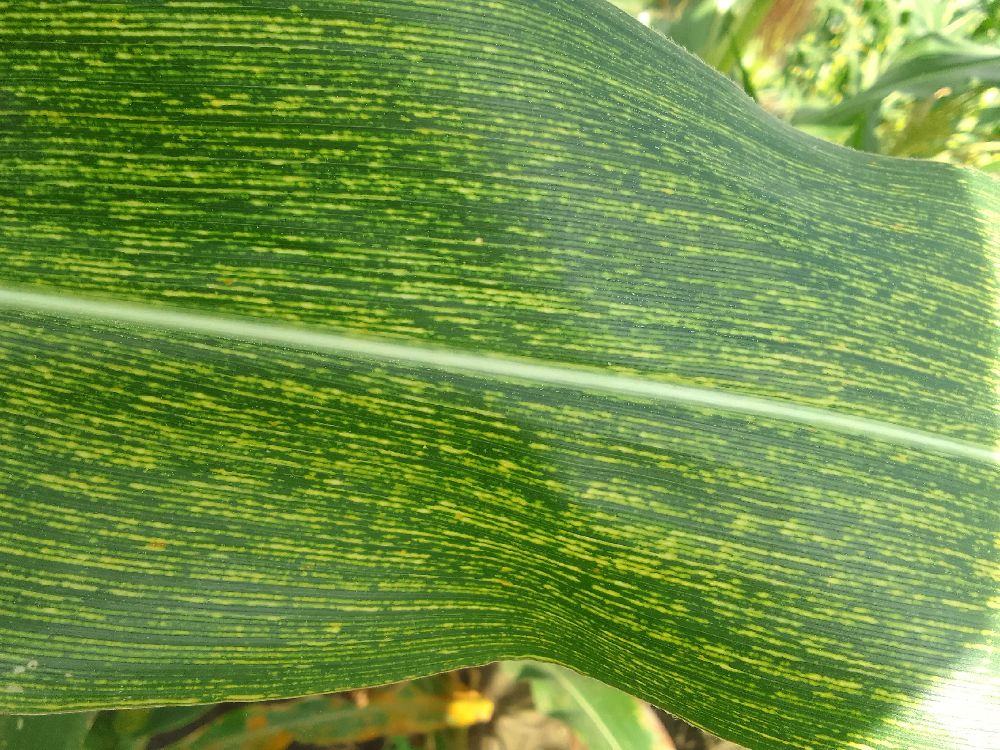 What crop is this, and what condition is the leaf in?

maize, maize streak virus
